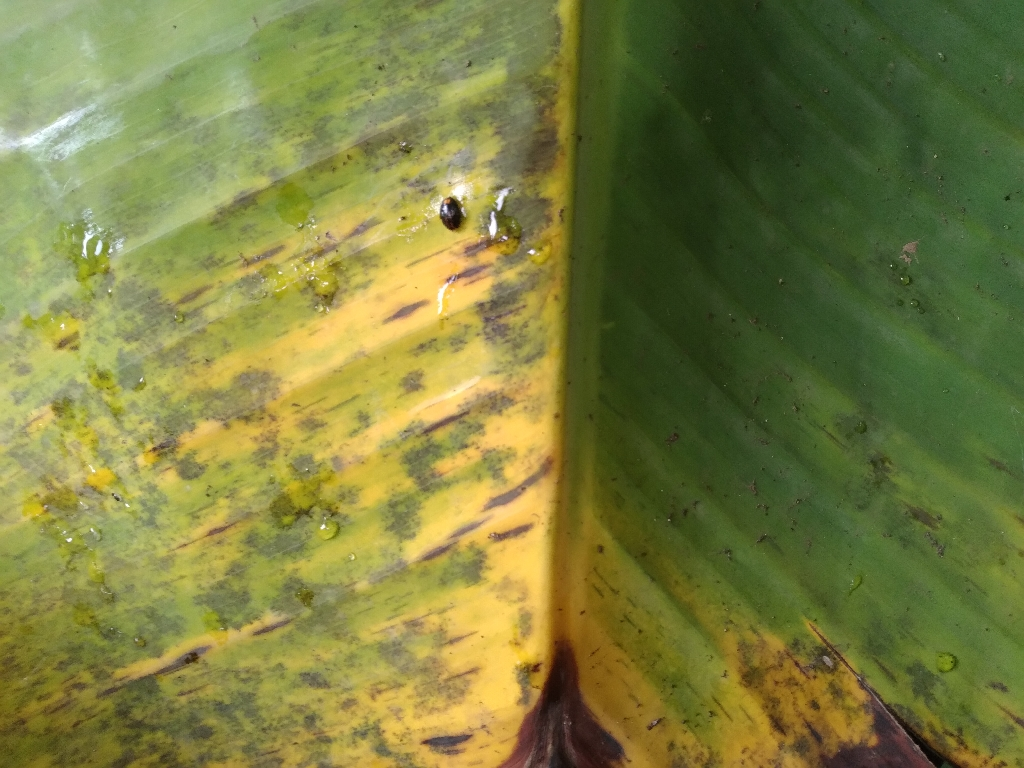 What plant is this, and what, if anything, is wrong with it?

banana, black sigatoka
